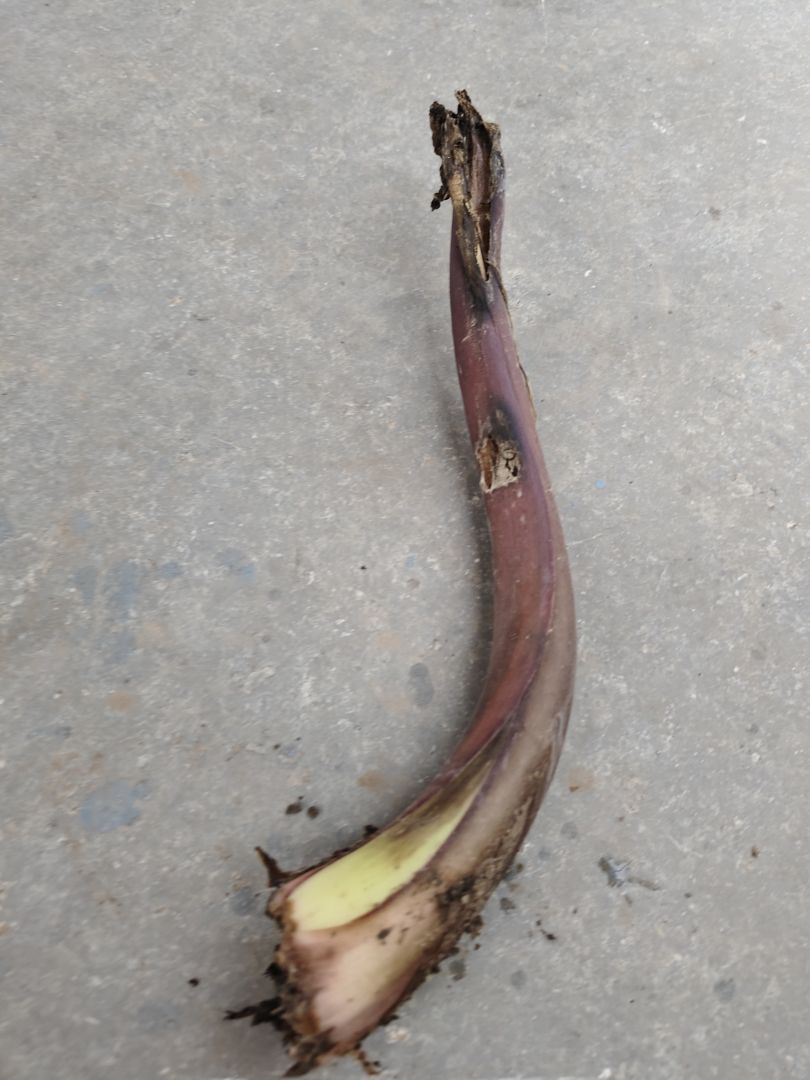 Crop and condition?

taro, root rot
